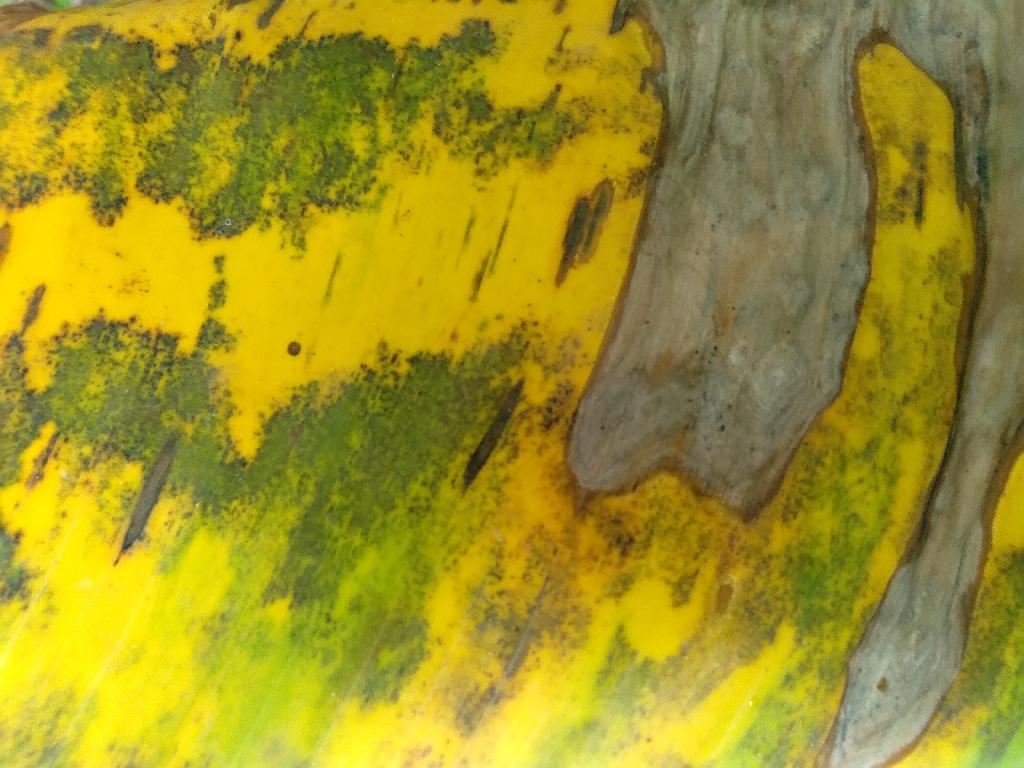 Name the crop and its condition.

banana, black sigatoka
